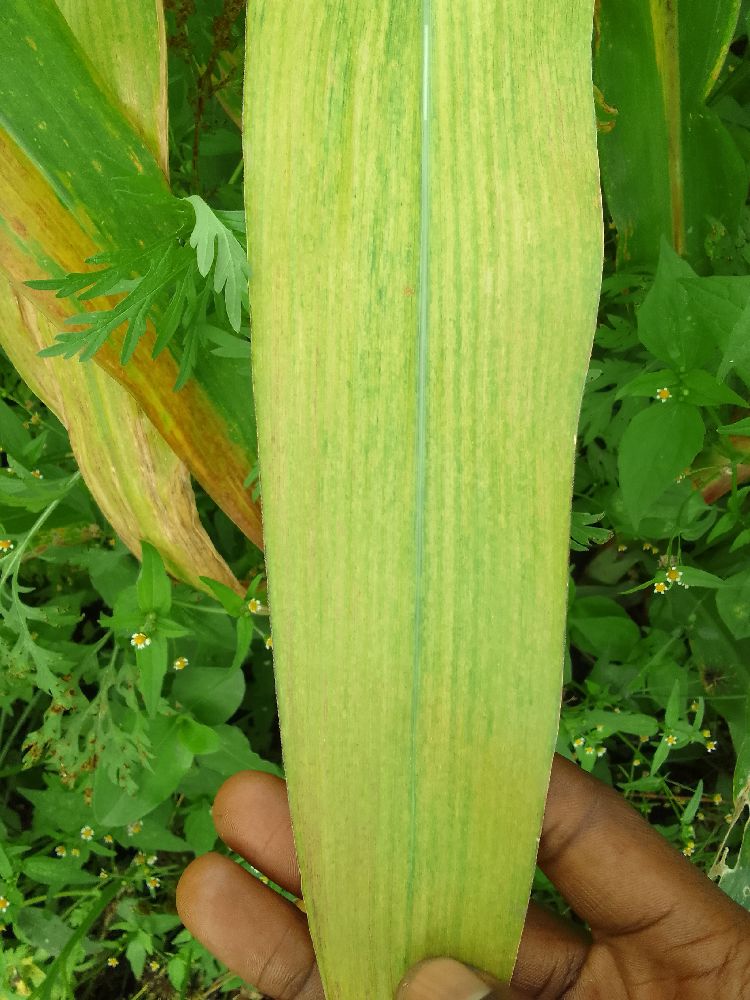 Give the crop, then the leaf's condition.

maize, maize lethal necrosis
